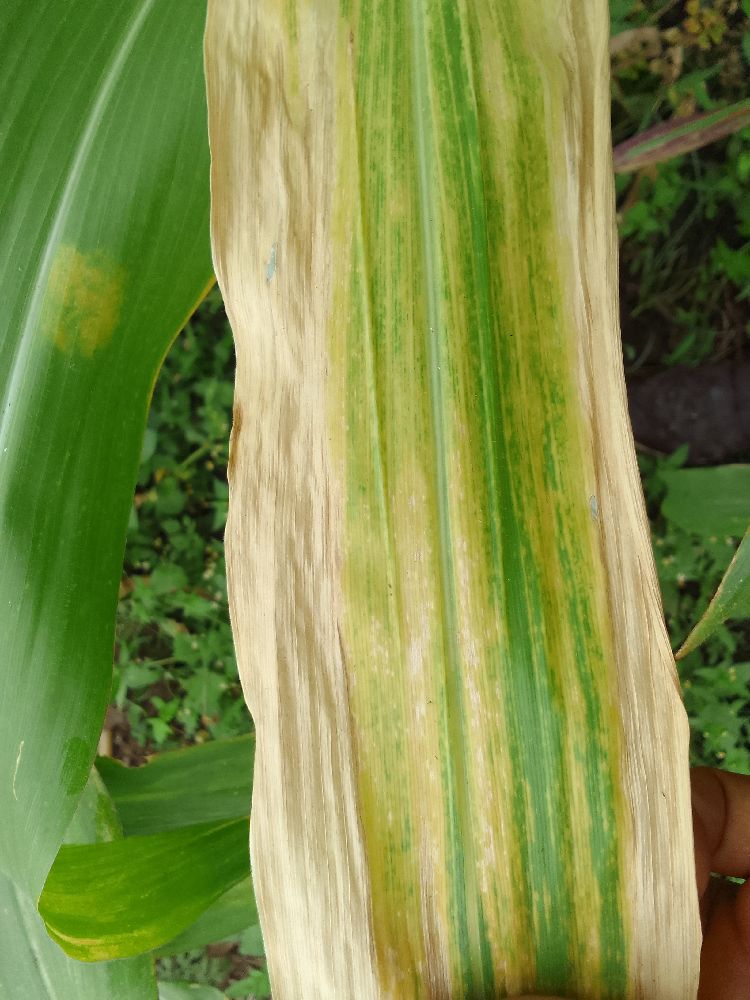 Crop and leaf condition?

maize, maize lethal necrosis
